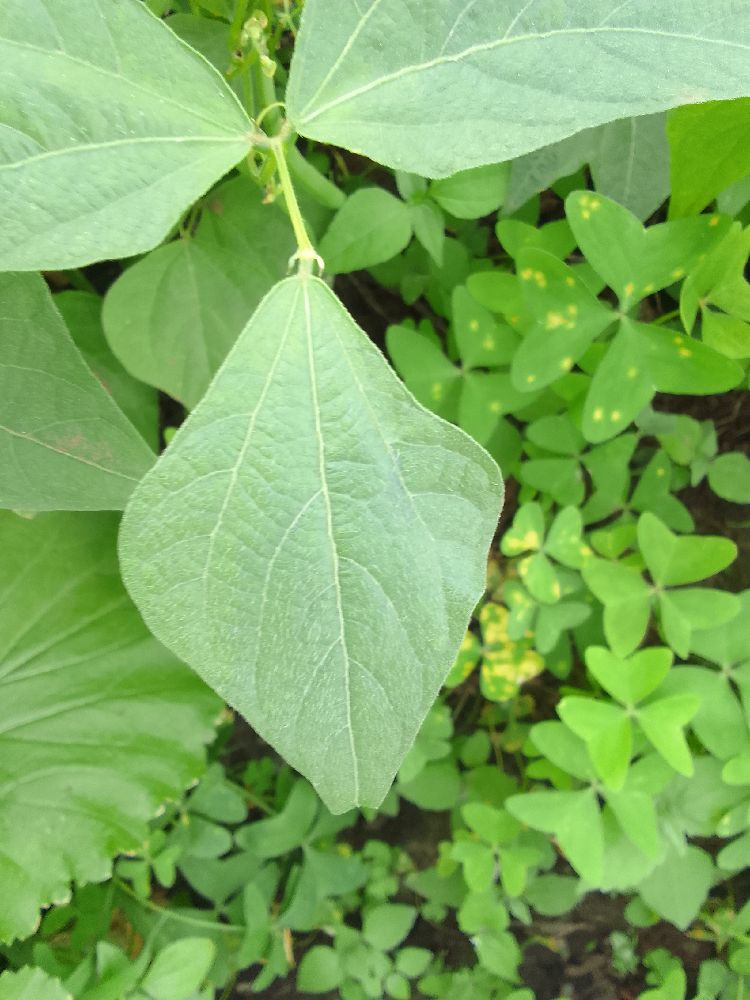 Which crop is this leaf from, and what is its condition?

common bean, healthy
